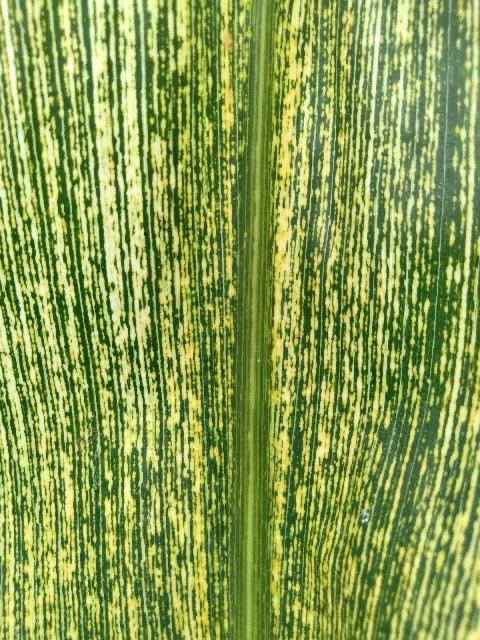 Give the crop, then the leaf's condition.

maize, maize streak virus
